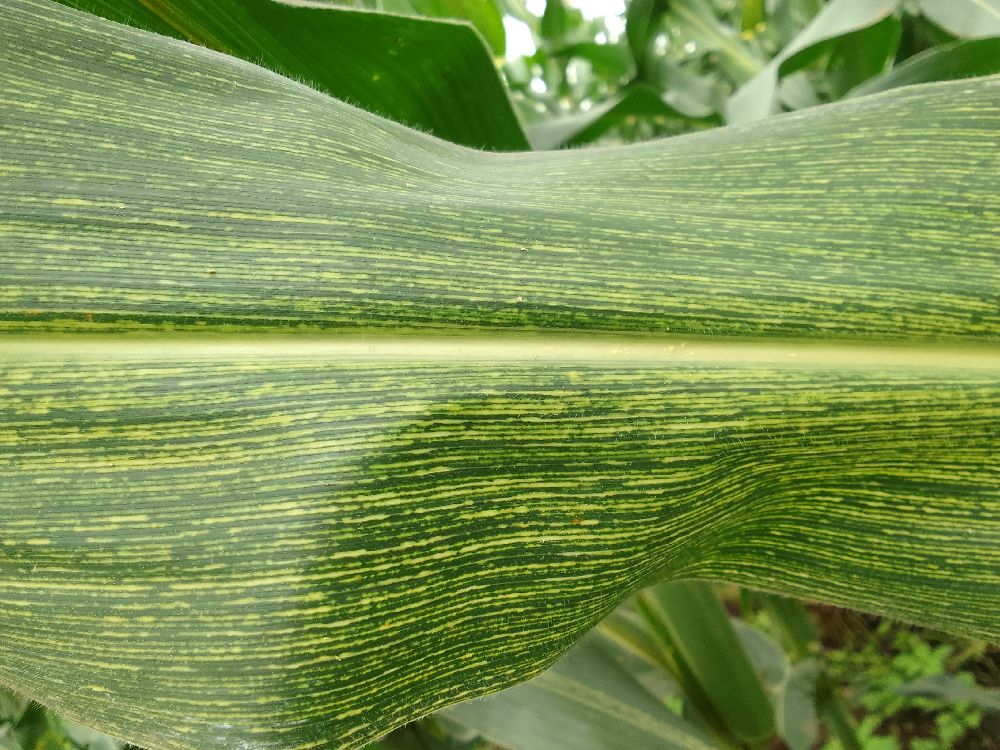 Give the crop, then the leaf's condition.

maize, maize streak virus
